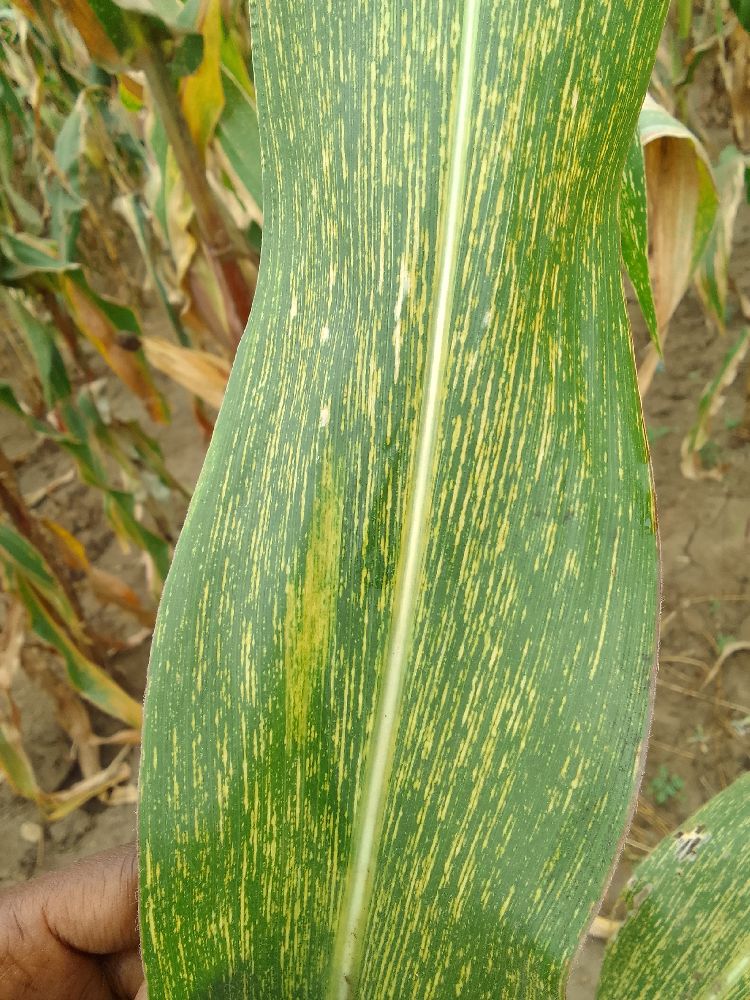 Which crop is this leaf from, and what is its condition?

maize, maize streak virus
